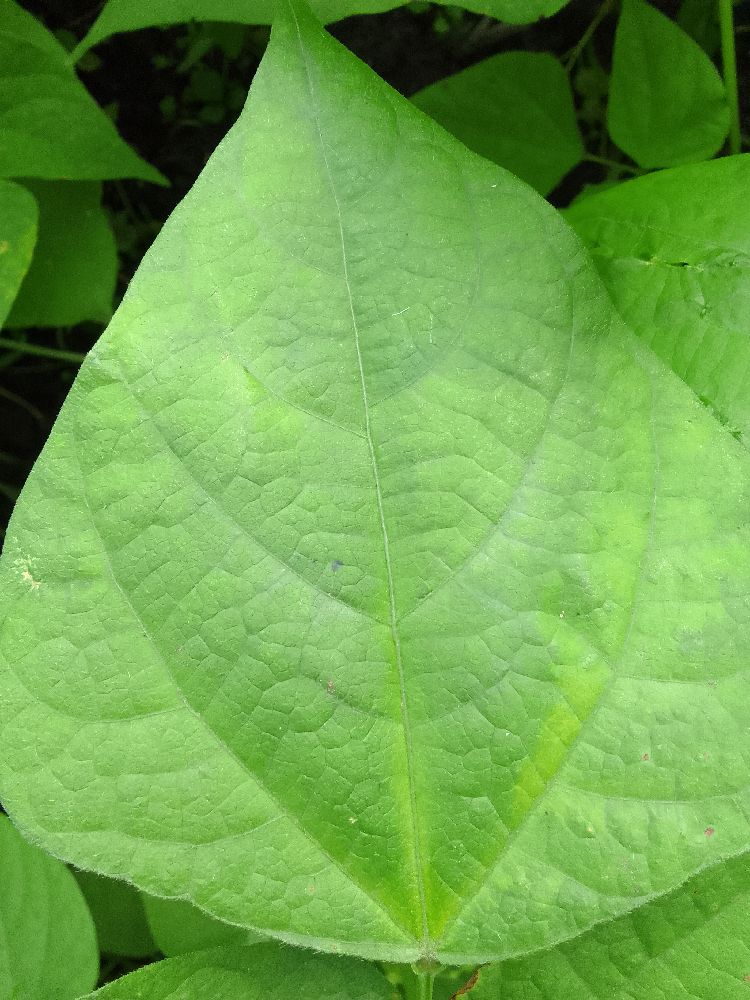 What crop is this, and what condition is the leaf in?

common bean, healthy
